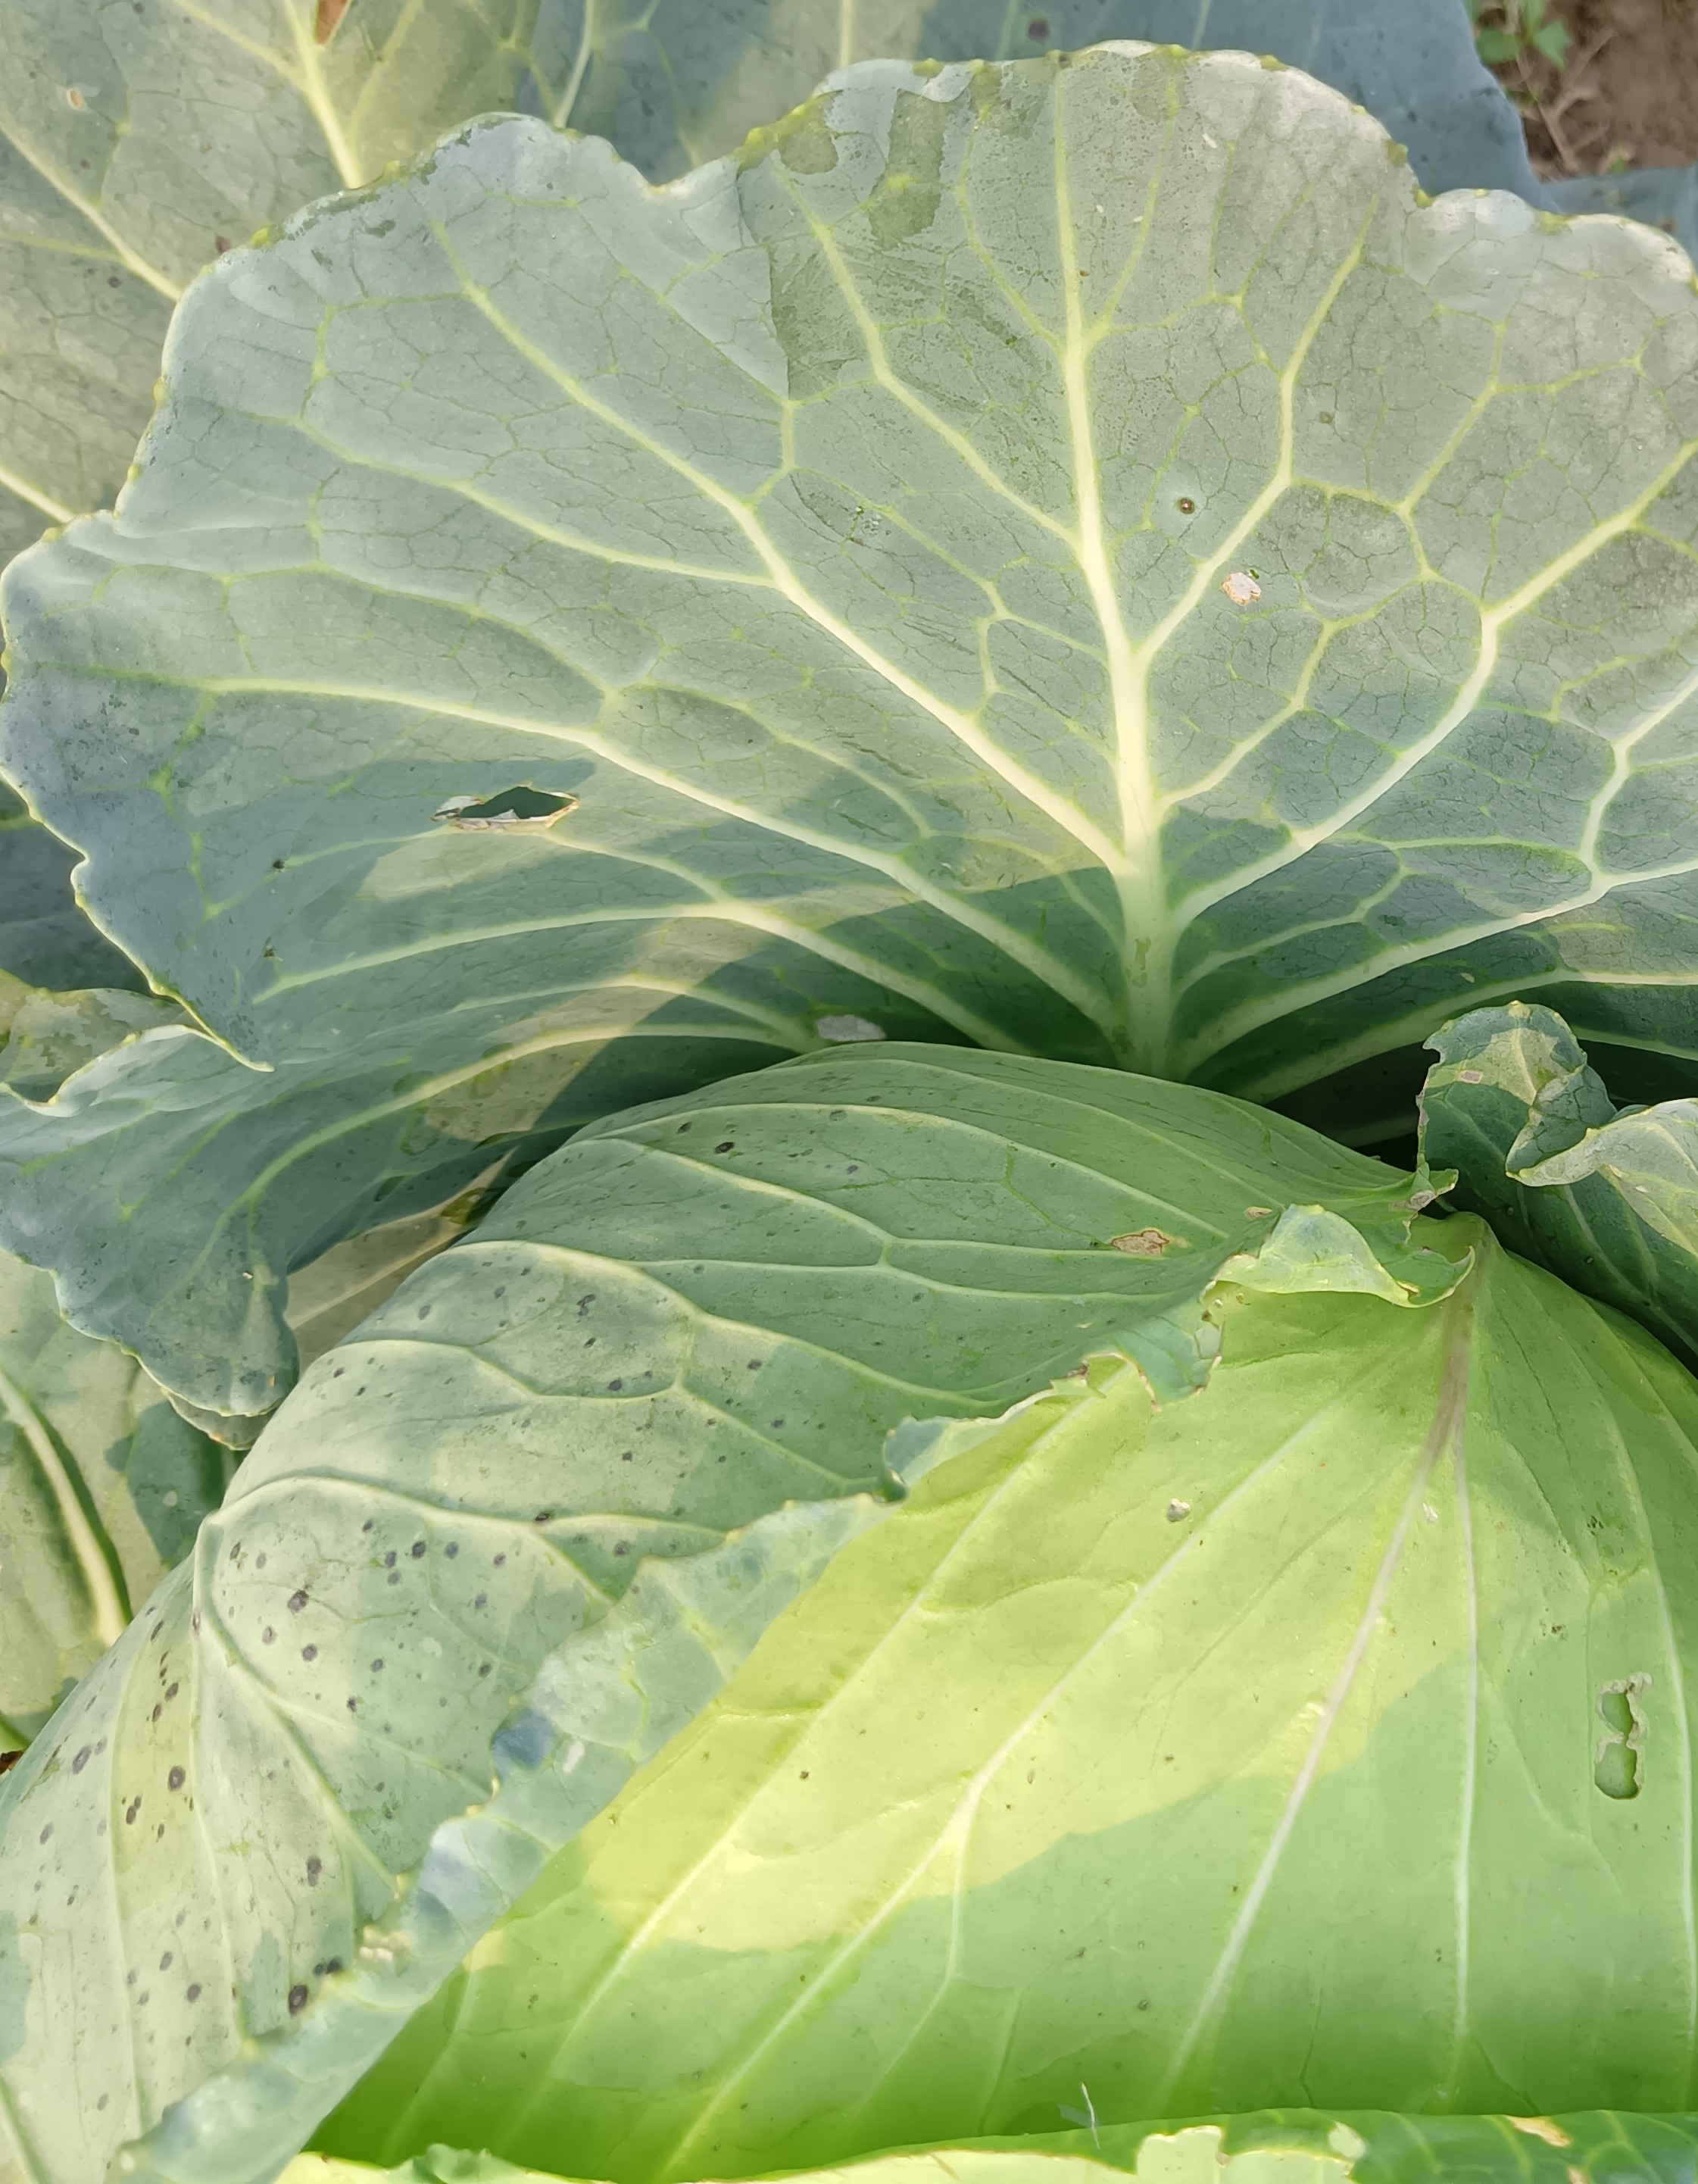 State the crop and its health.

cabbage, healthy
